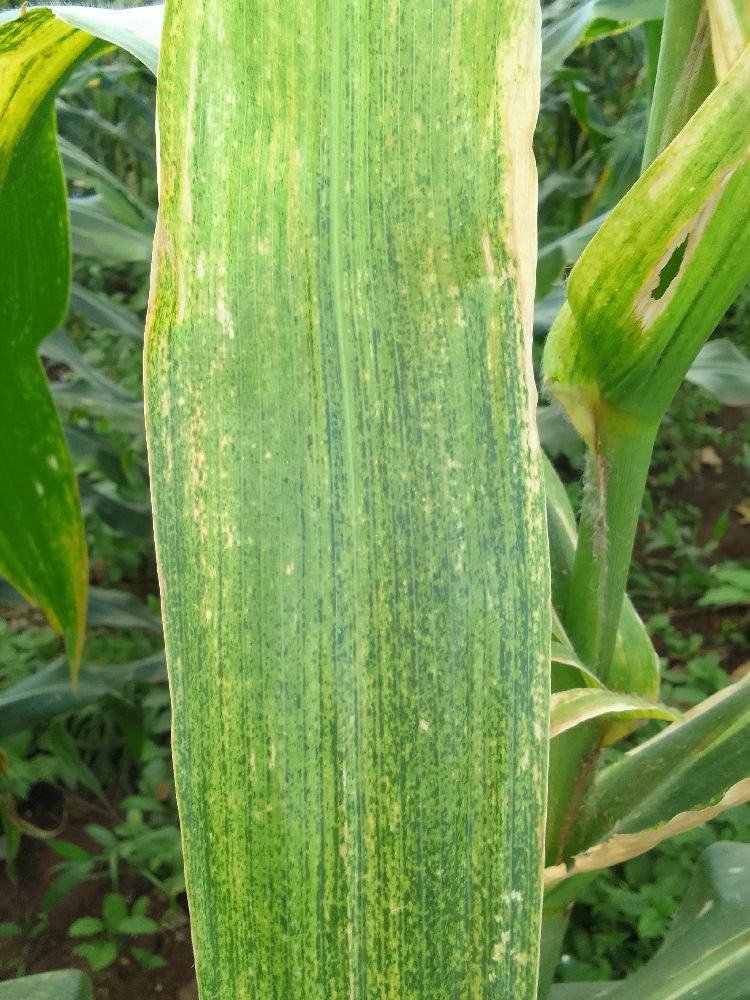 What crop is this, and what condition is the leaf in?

maize, maize lethal necrosis
